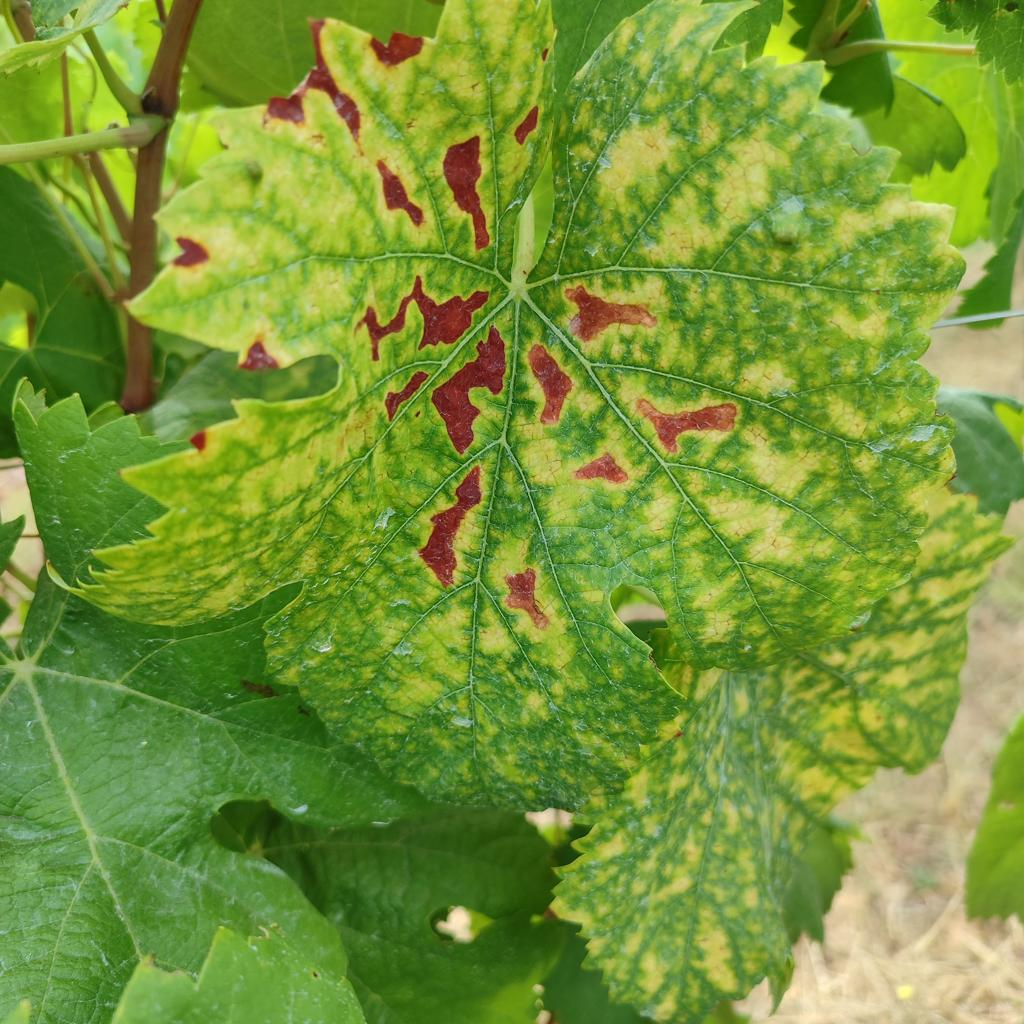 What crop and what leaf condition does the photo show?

grapevine, esca complex
